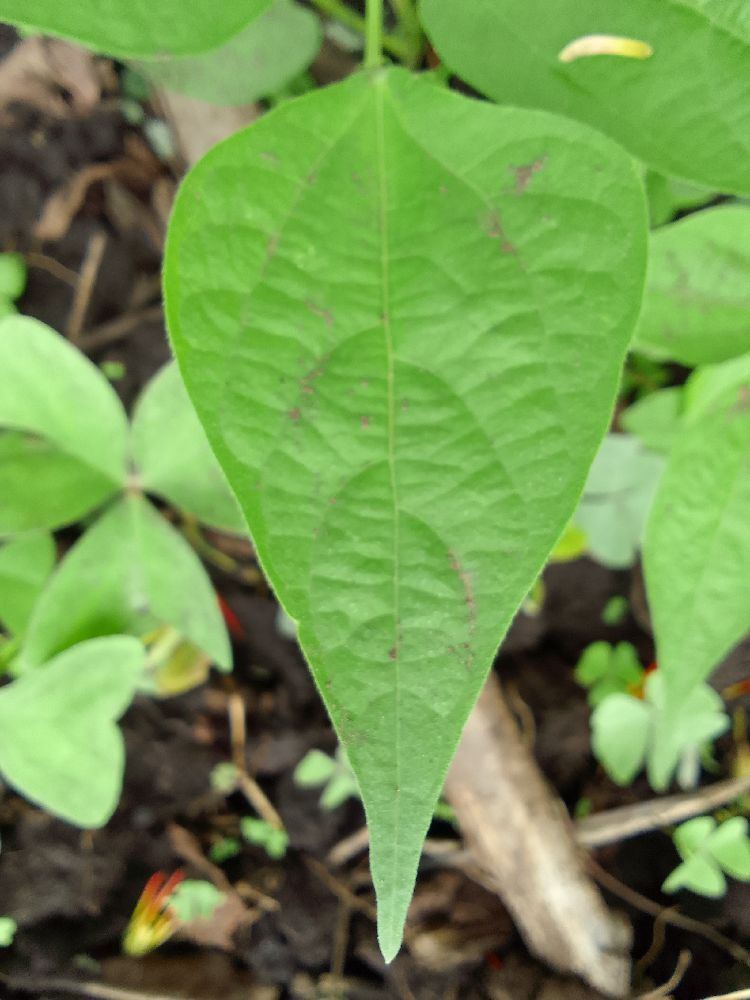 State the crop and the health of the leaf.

common bean, healthy
